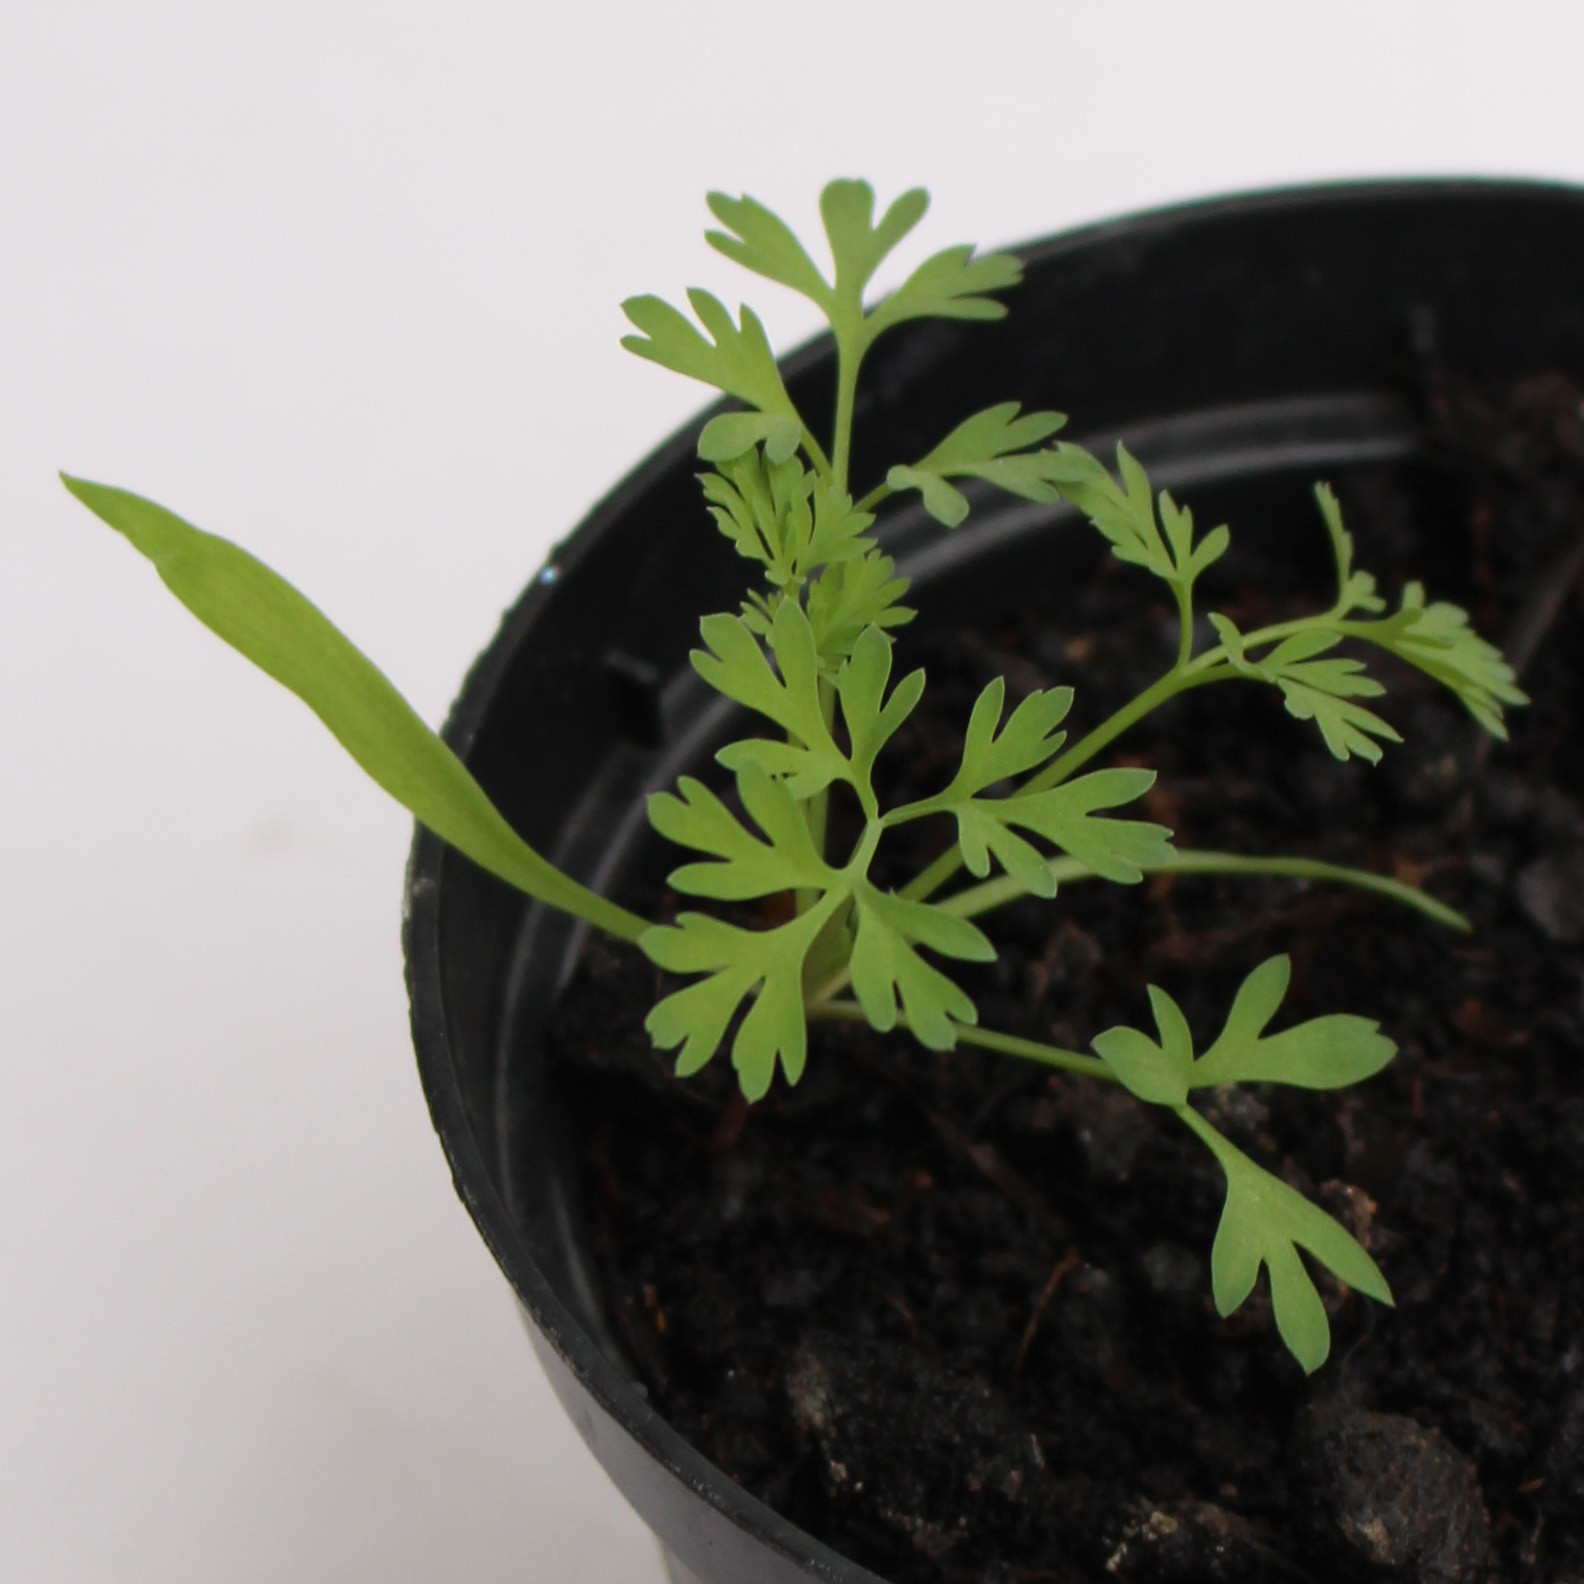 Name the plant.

Fumaria officinalis
